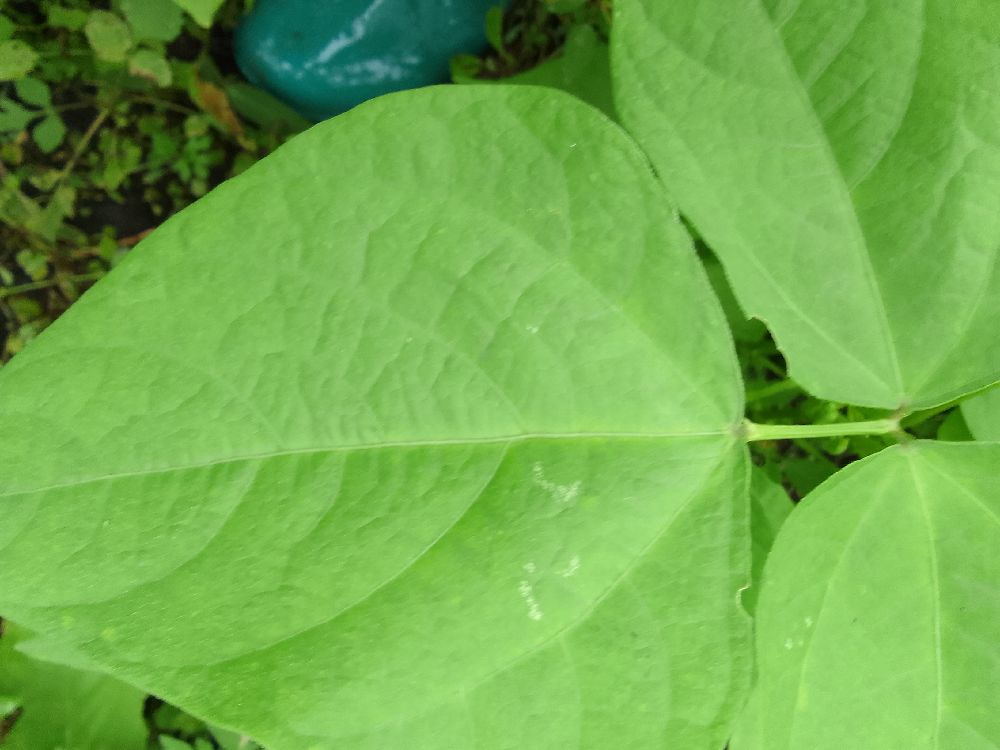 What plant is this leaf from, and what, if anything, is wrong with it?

common bean, healthy
